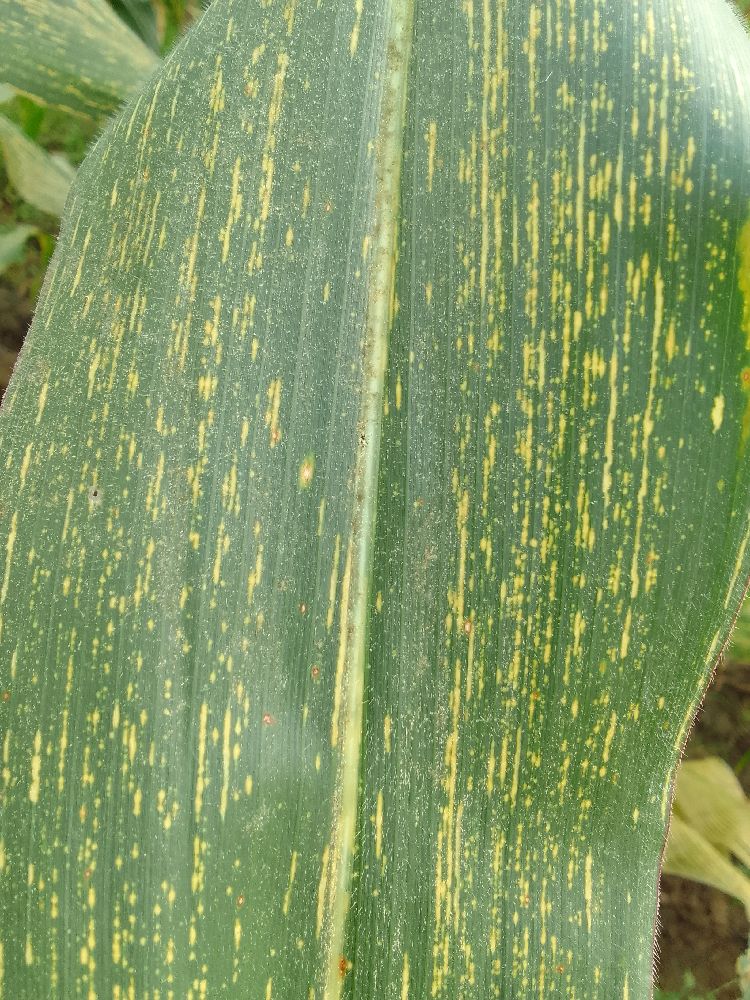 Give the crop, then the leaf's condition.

maize, maize streak virus
